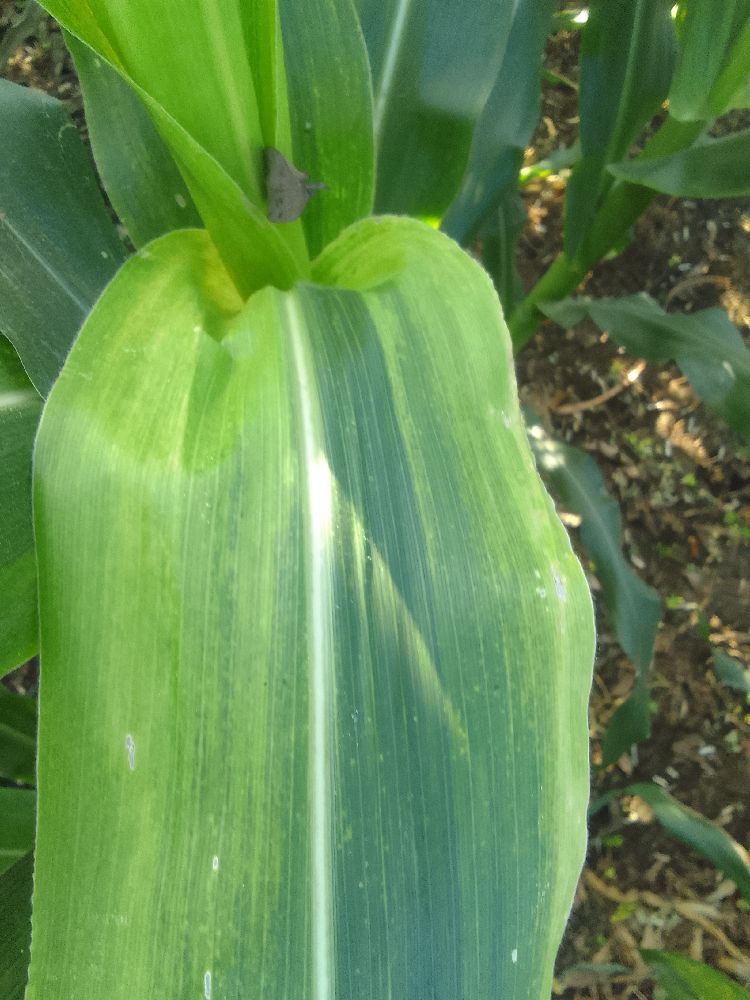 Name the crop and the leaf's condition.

maize, maize lethal necrosis
